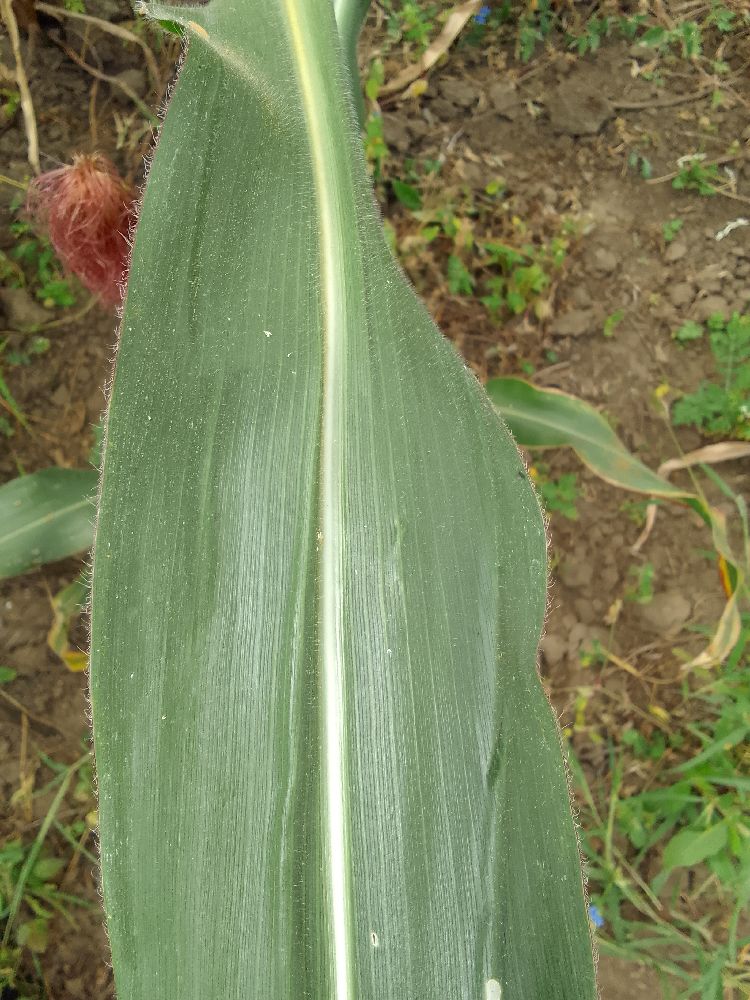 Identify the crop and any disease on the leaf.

maize, healthy
